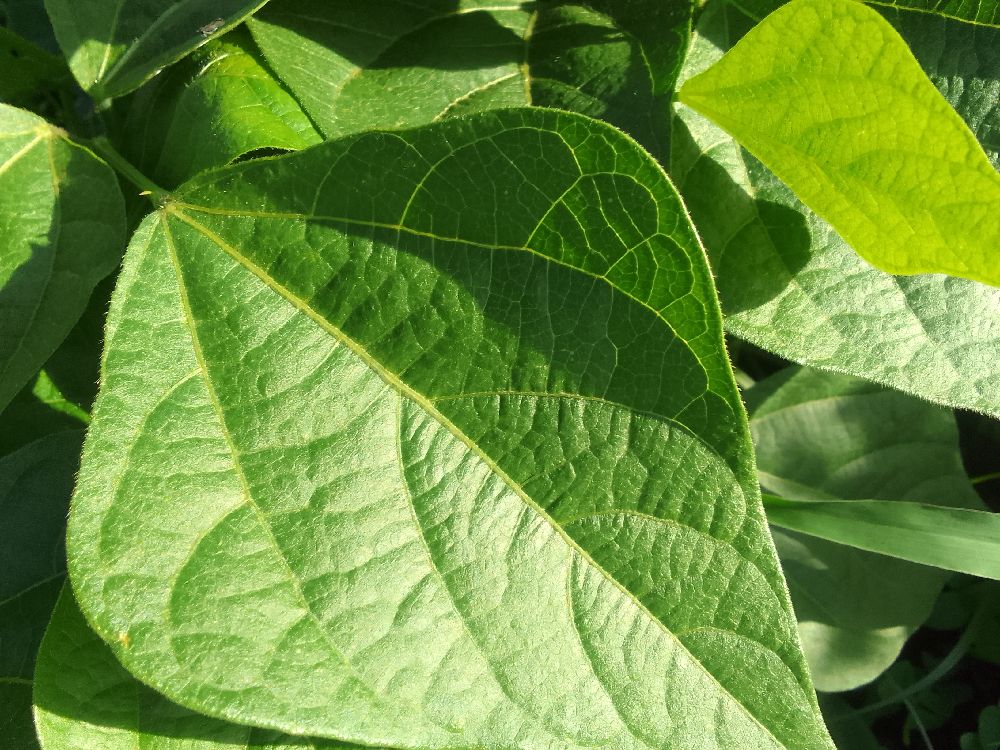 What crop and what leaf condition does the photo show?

common bean, healthy
